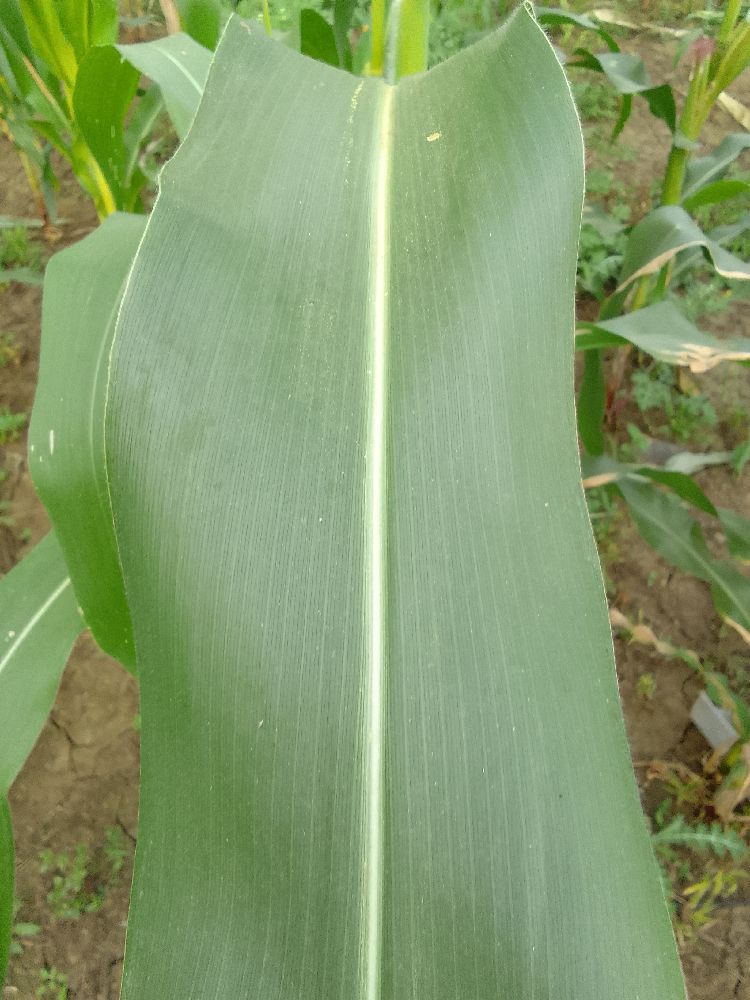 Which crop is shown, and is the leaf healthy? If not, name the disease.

maize, healthy
